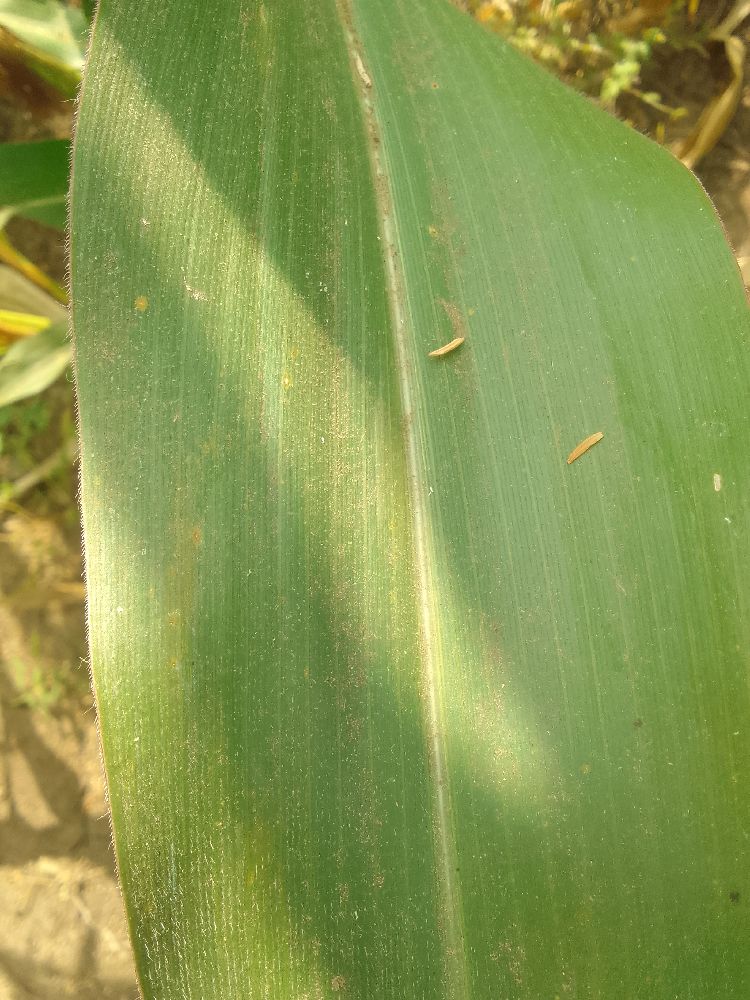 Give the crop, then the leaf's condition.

maize, healthy
